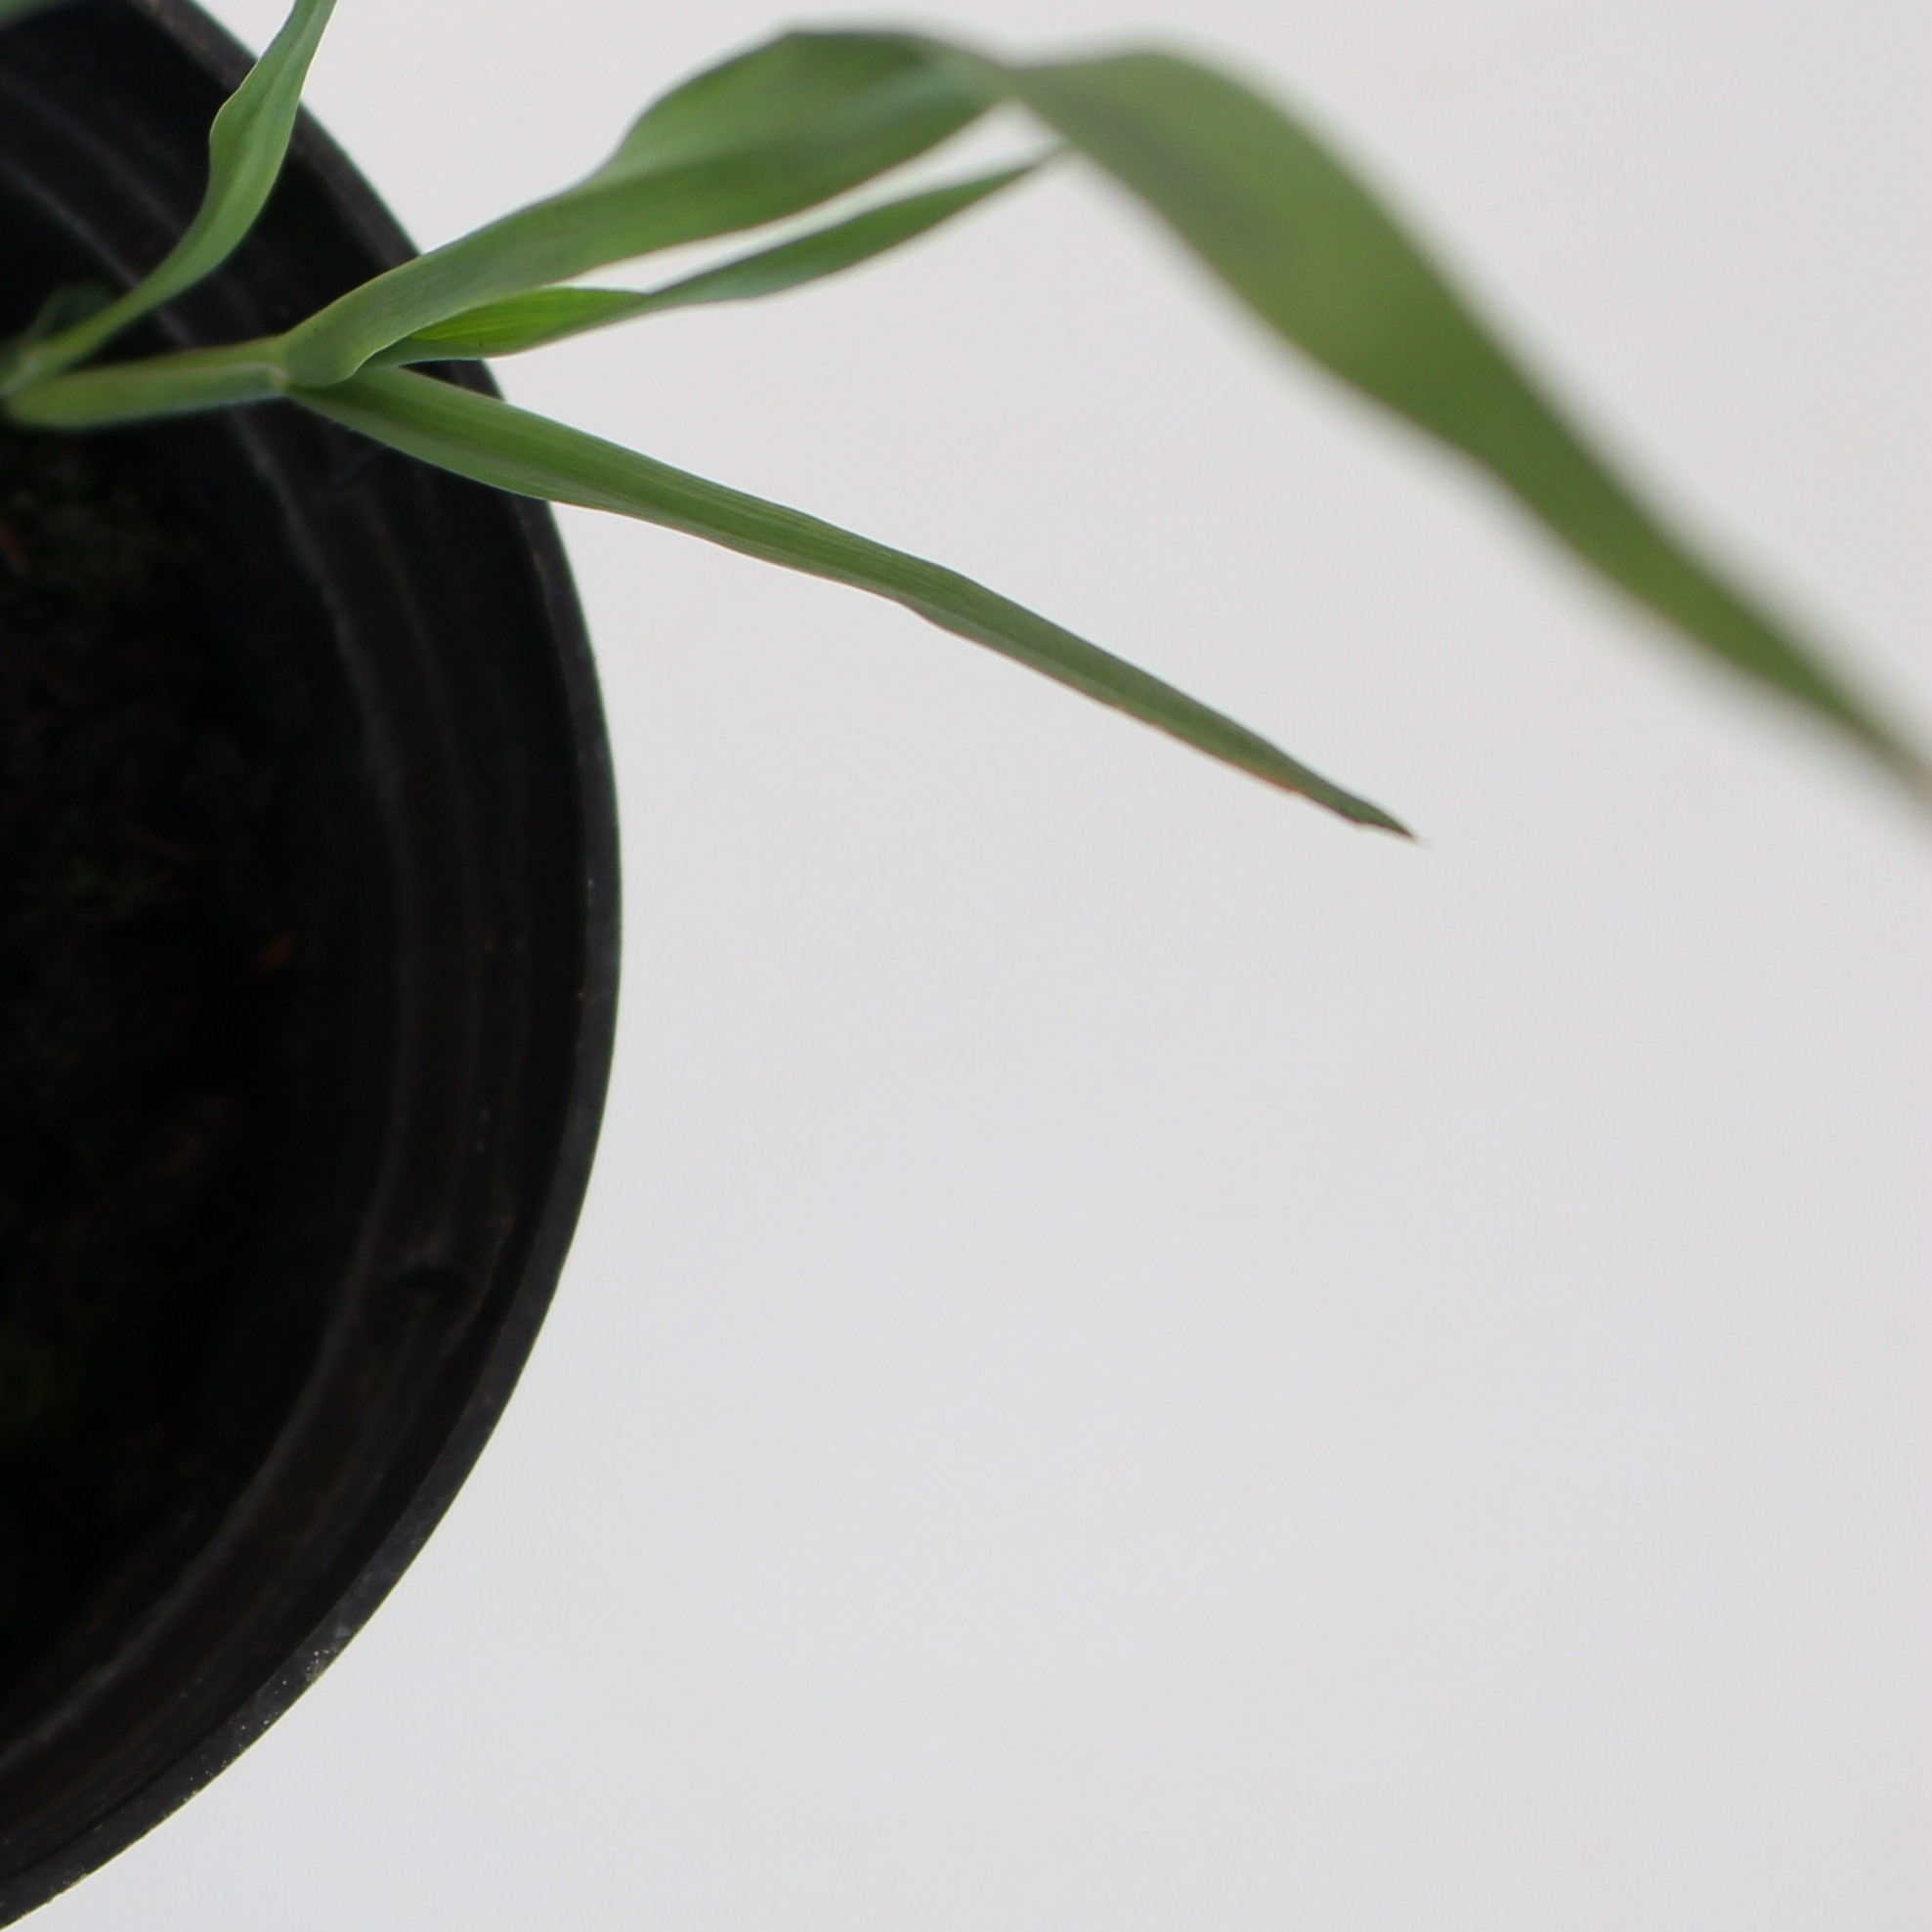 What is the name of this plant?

Avena sterilis
